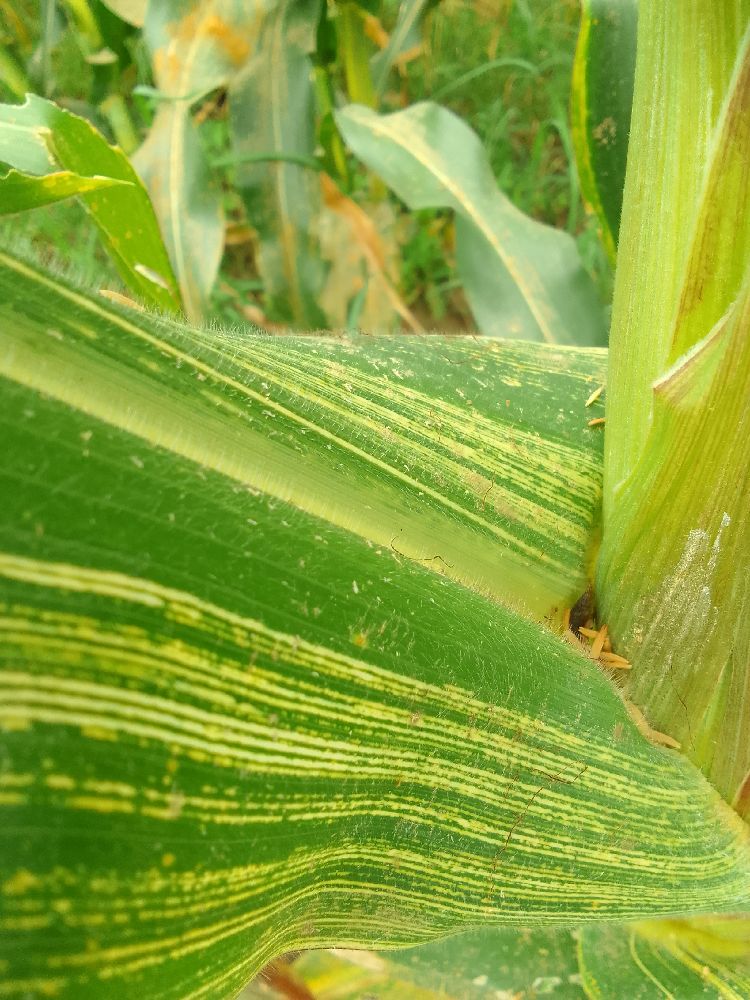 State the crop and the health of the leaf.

maize, maize streak virus
